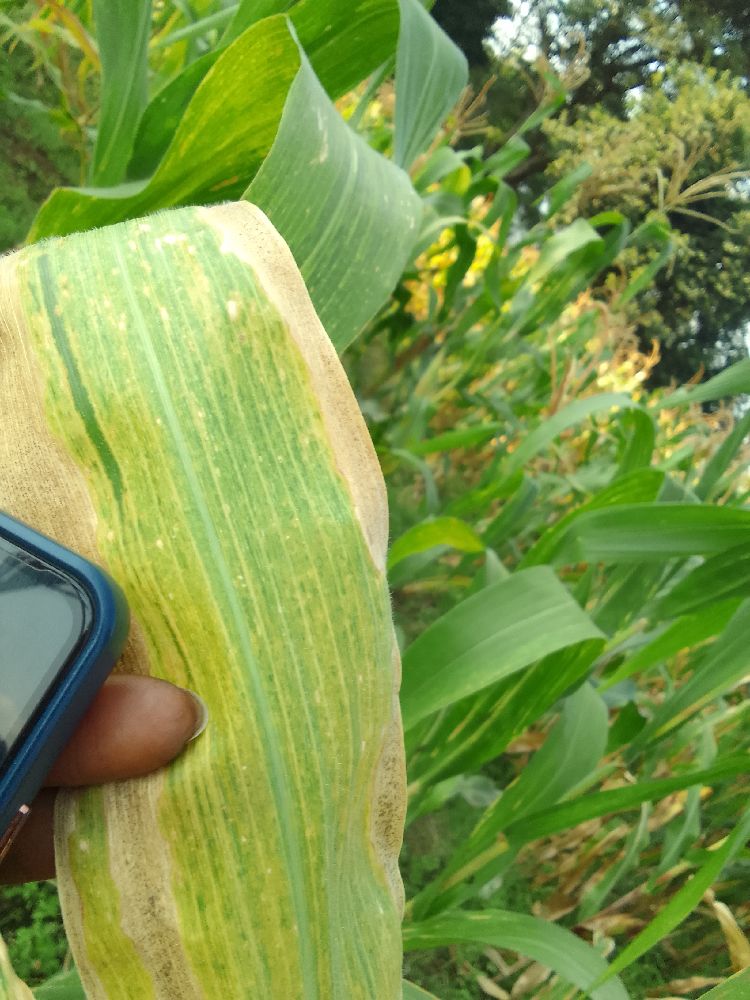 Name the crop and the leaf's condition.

maize, maize lethal necrosis
